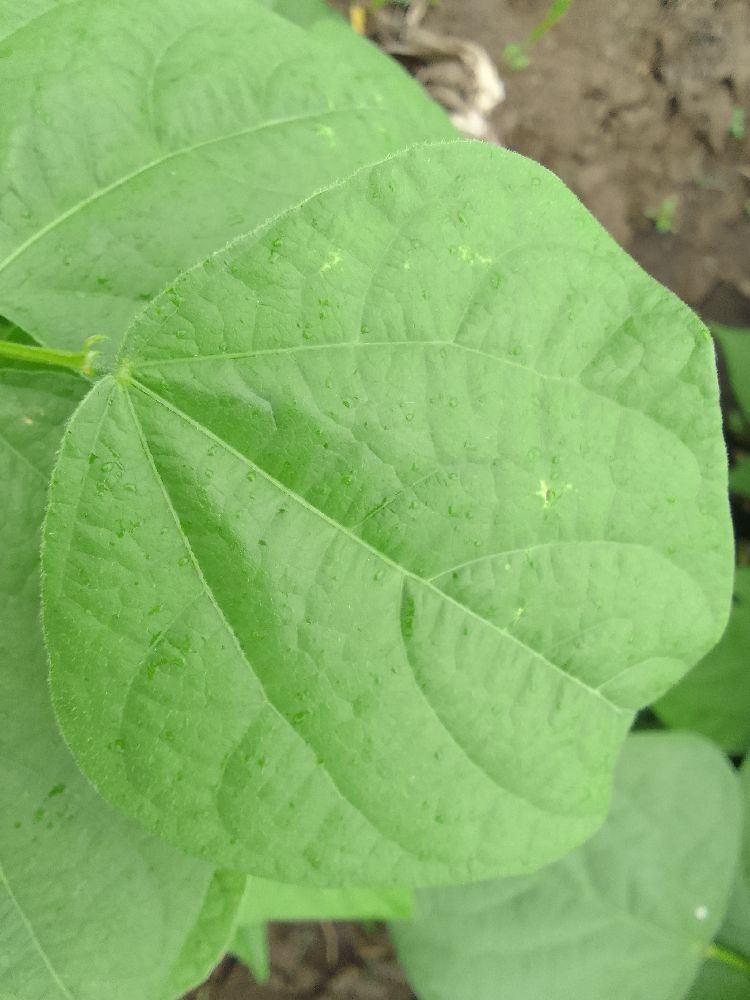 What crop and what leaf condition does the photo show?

common bean, healthy
